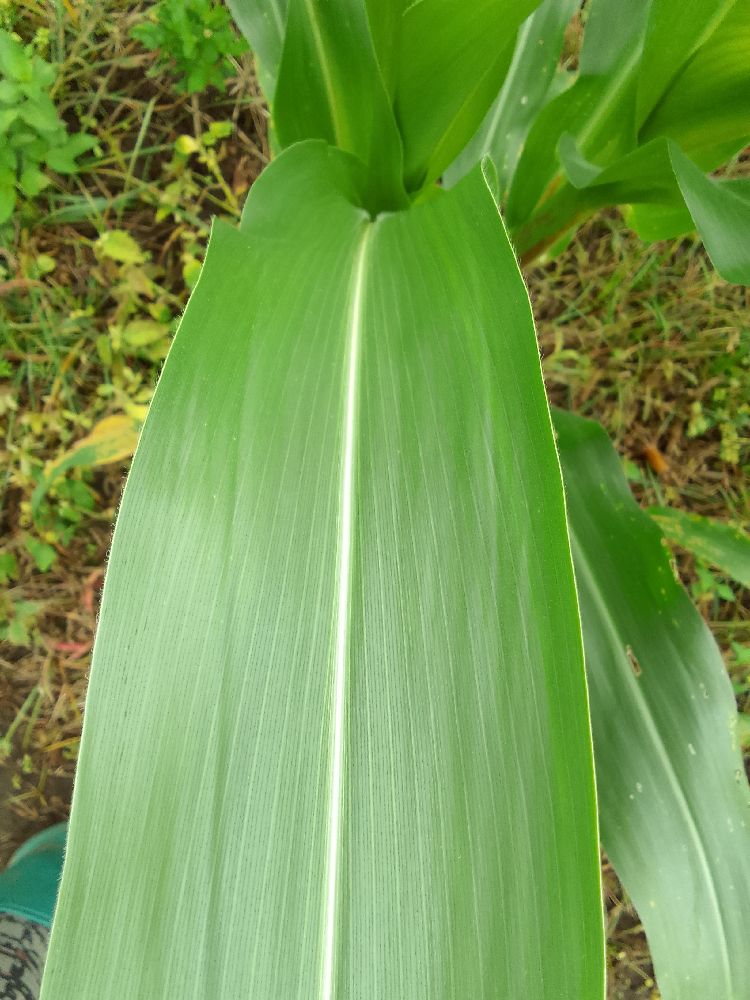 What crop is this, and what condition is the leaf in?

maize, healthy
